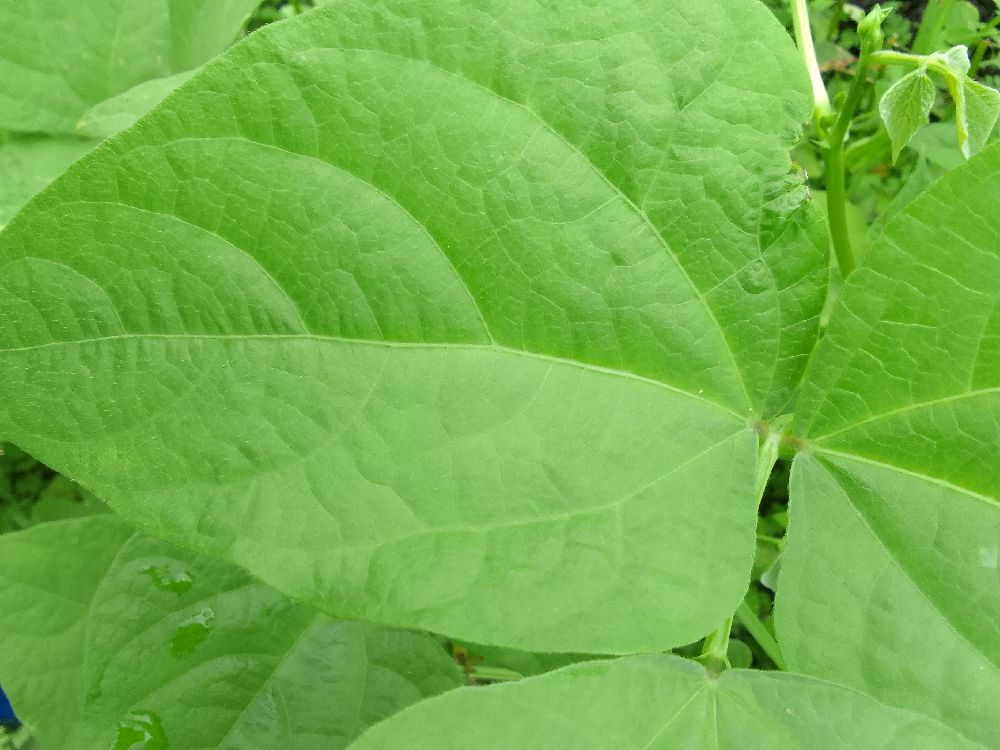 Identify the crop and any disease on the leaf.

common bean, healthy
